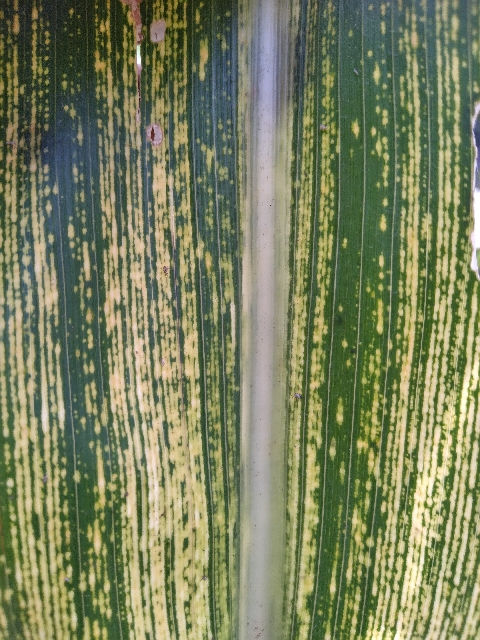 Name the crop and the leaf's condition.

maize, maize streak virus
